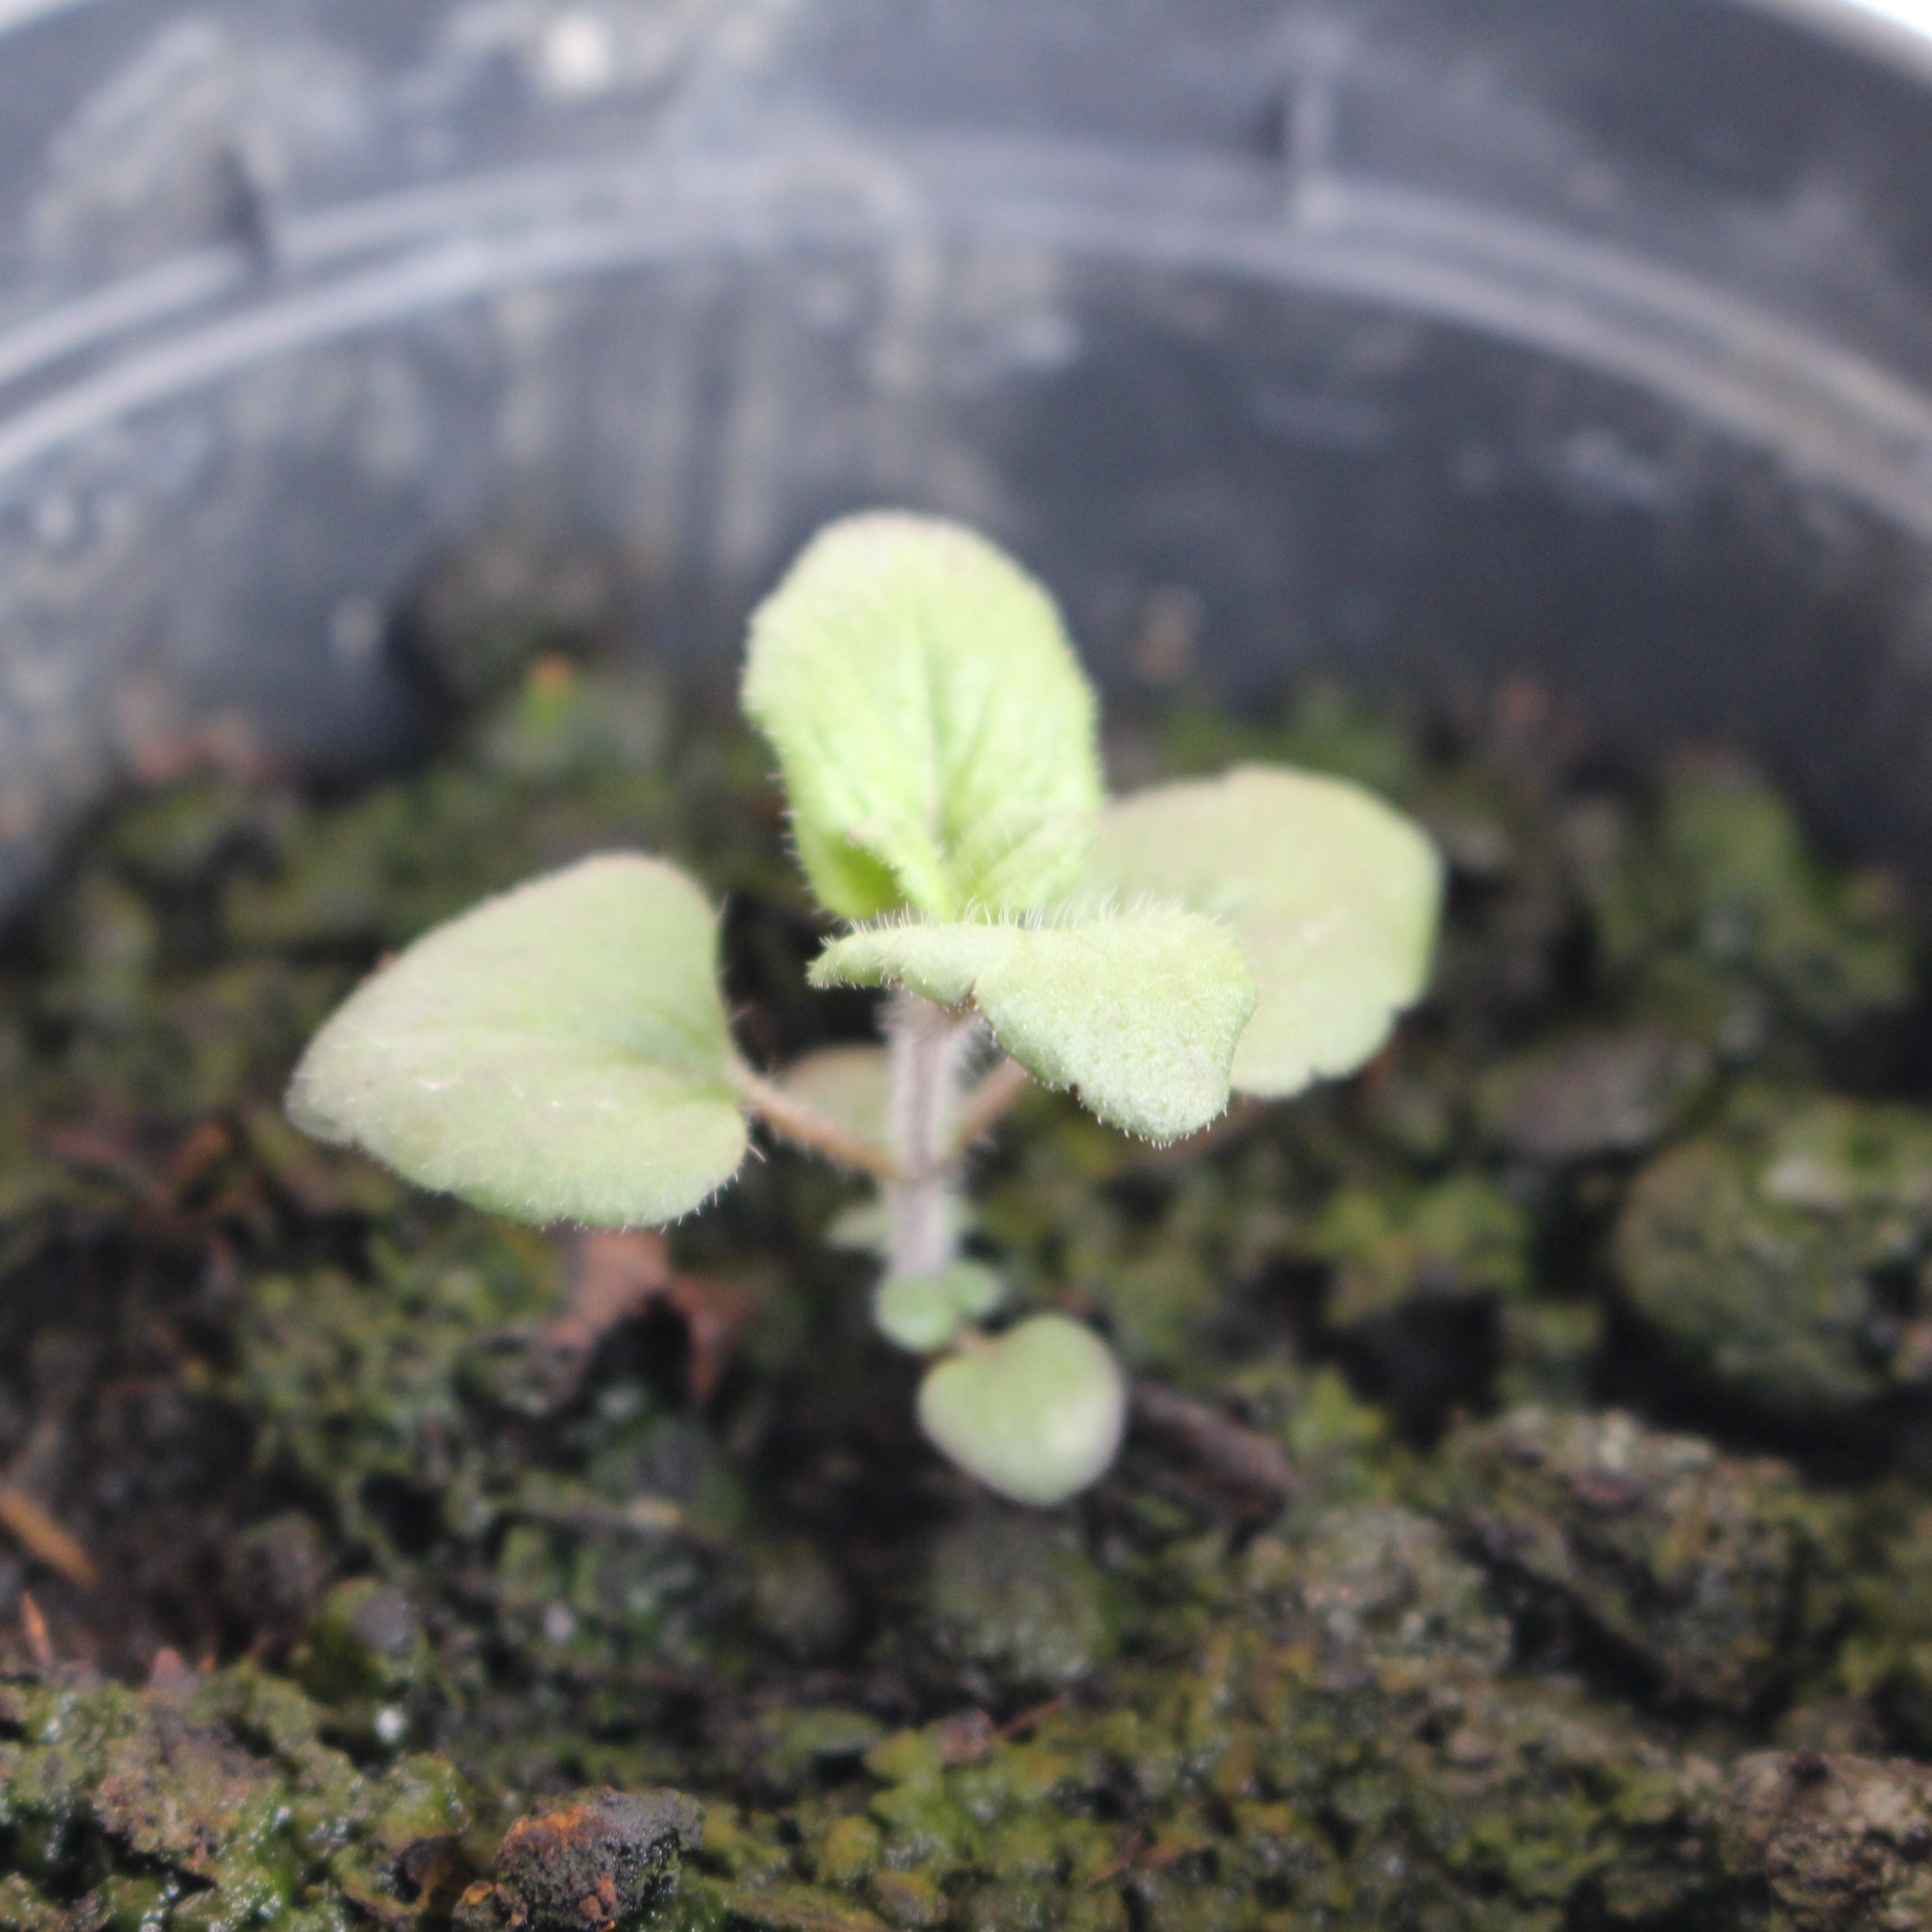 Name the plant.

Veronica persica
